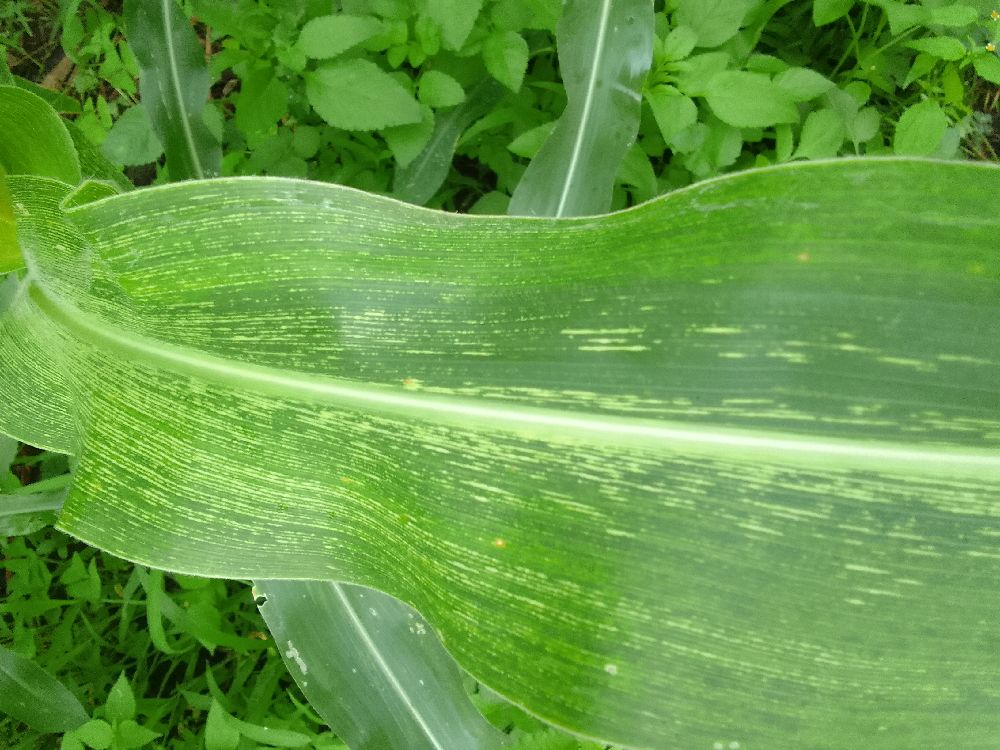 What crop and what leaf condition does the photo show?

maize, maize streak virus
